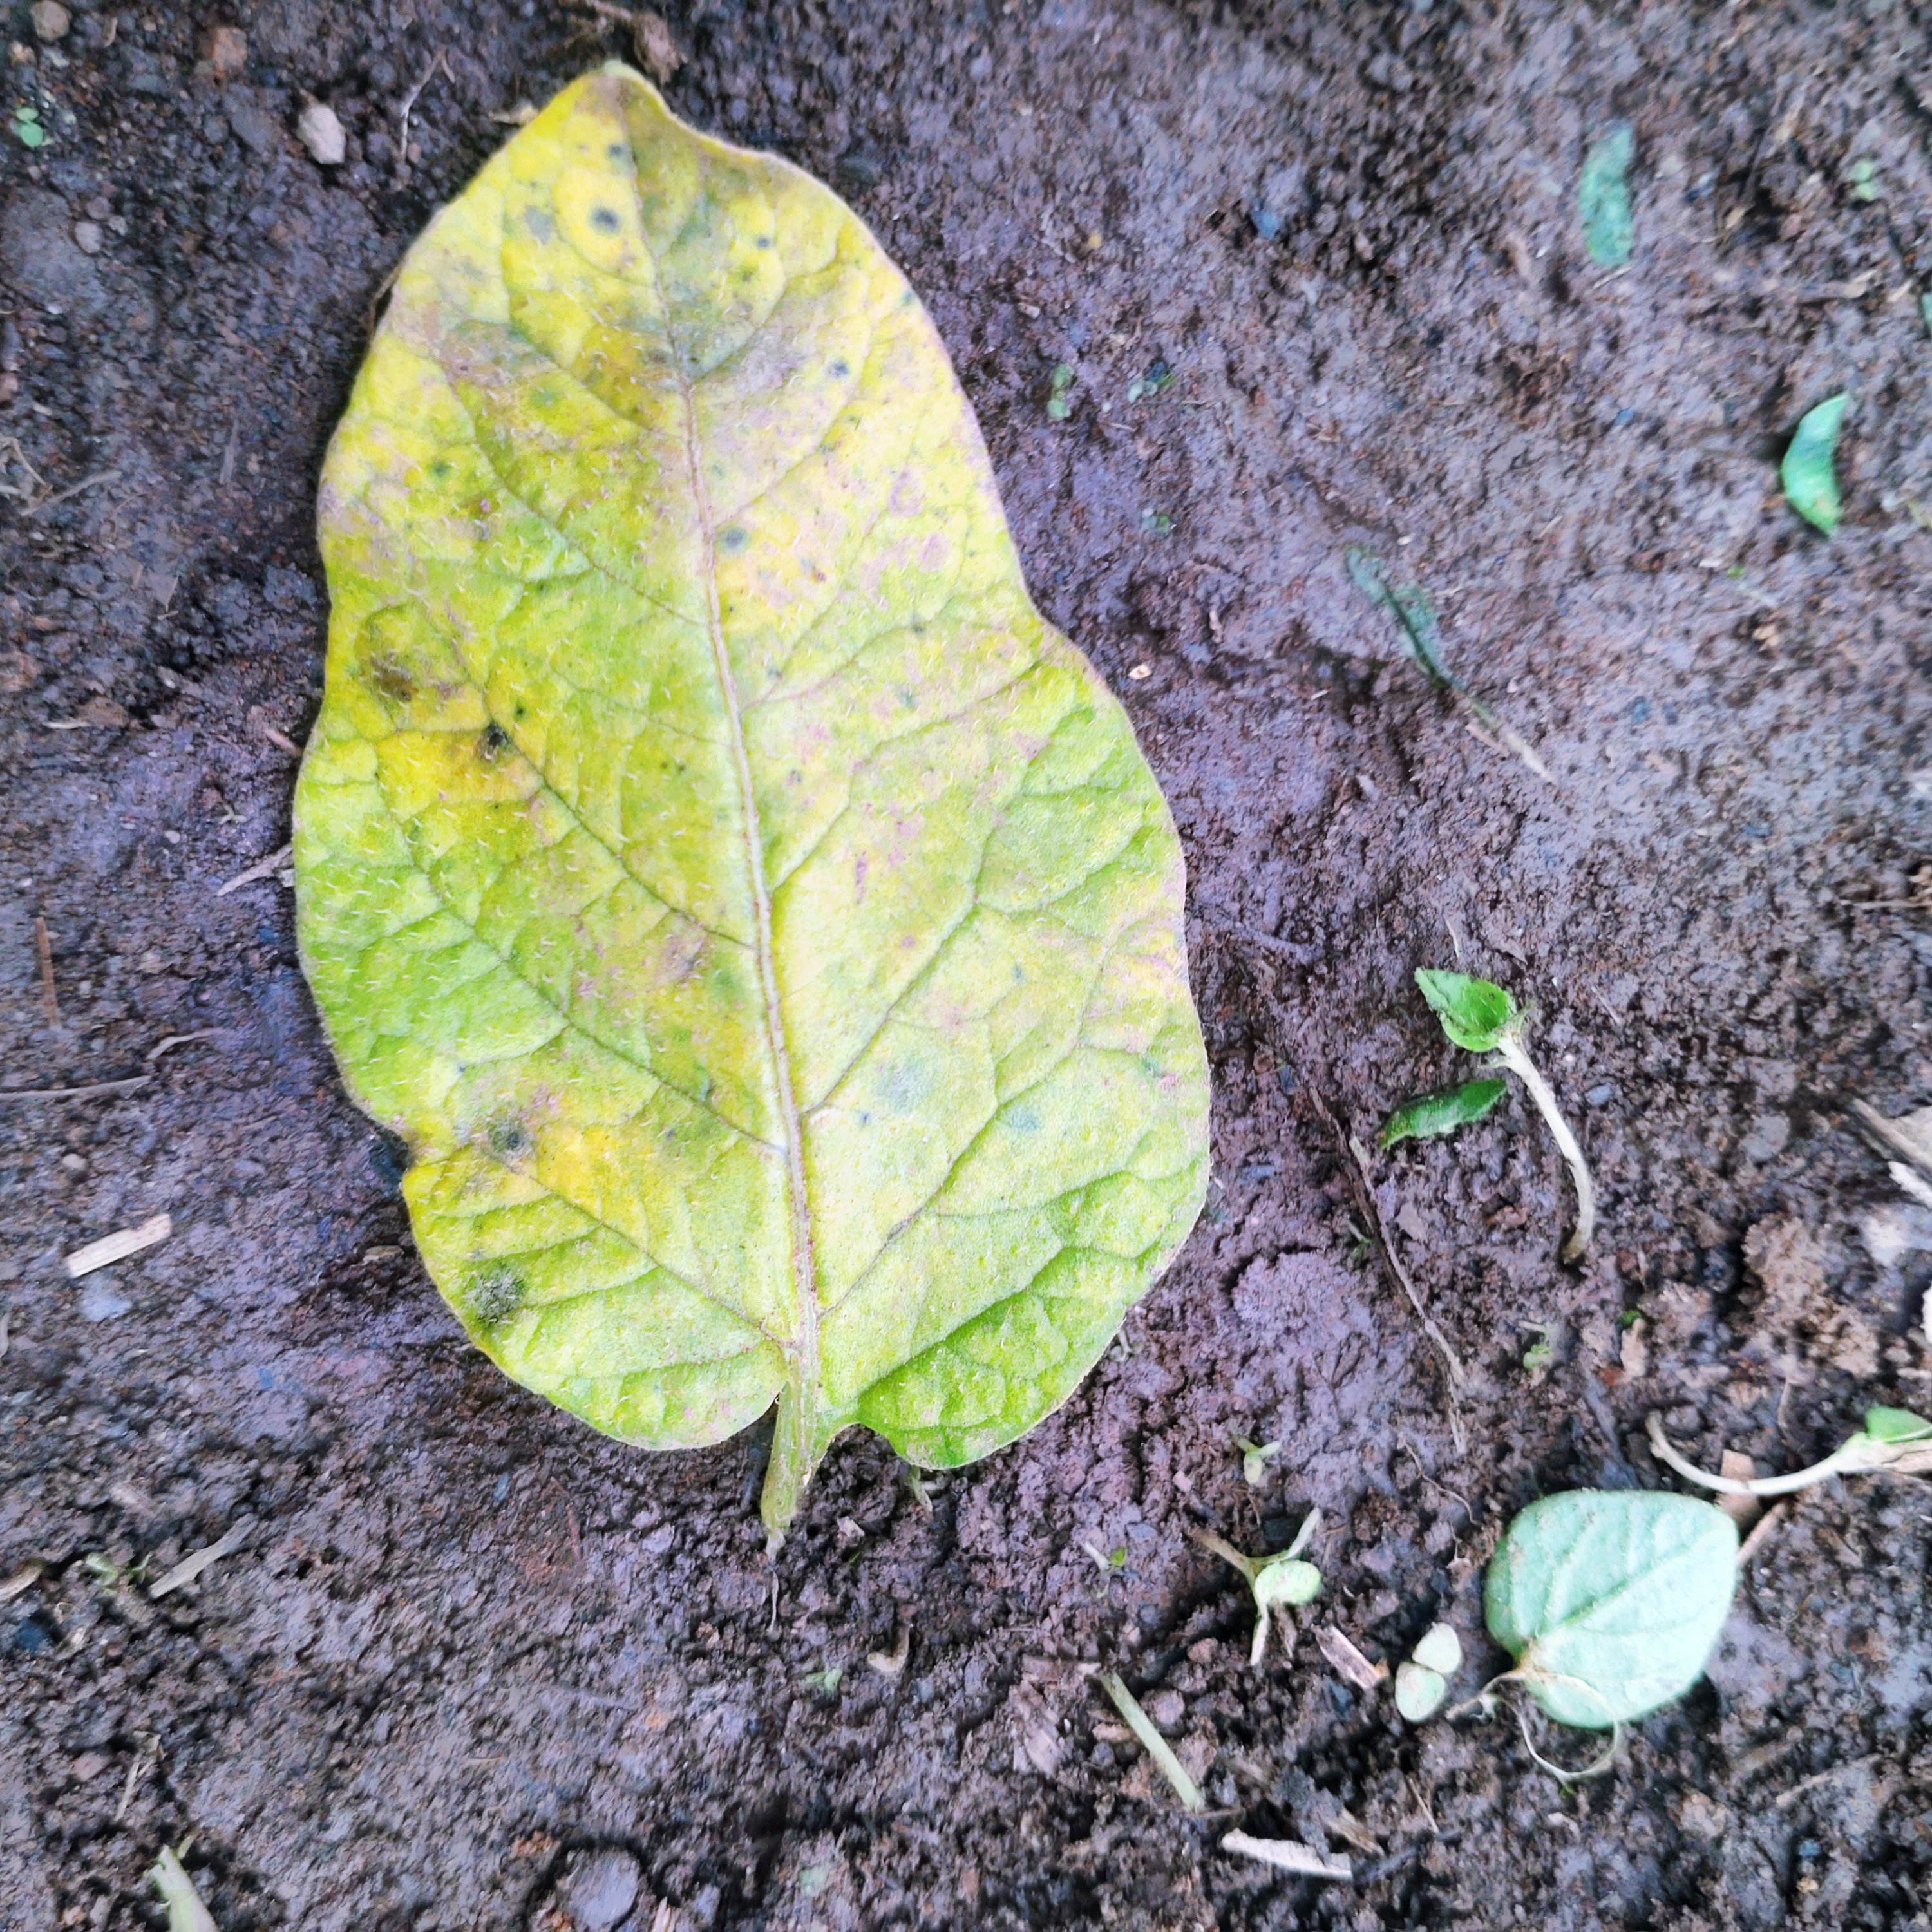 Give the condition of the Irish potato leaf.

late blight
